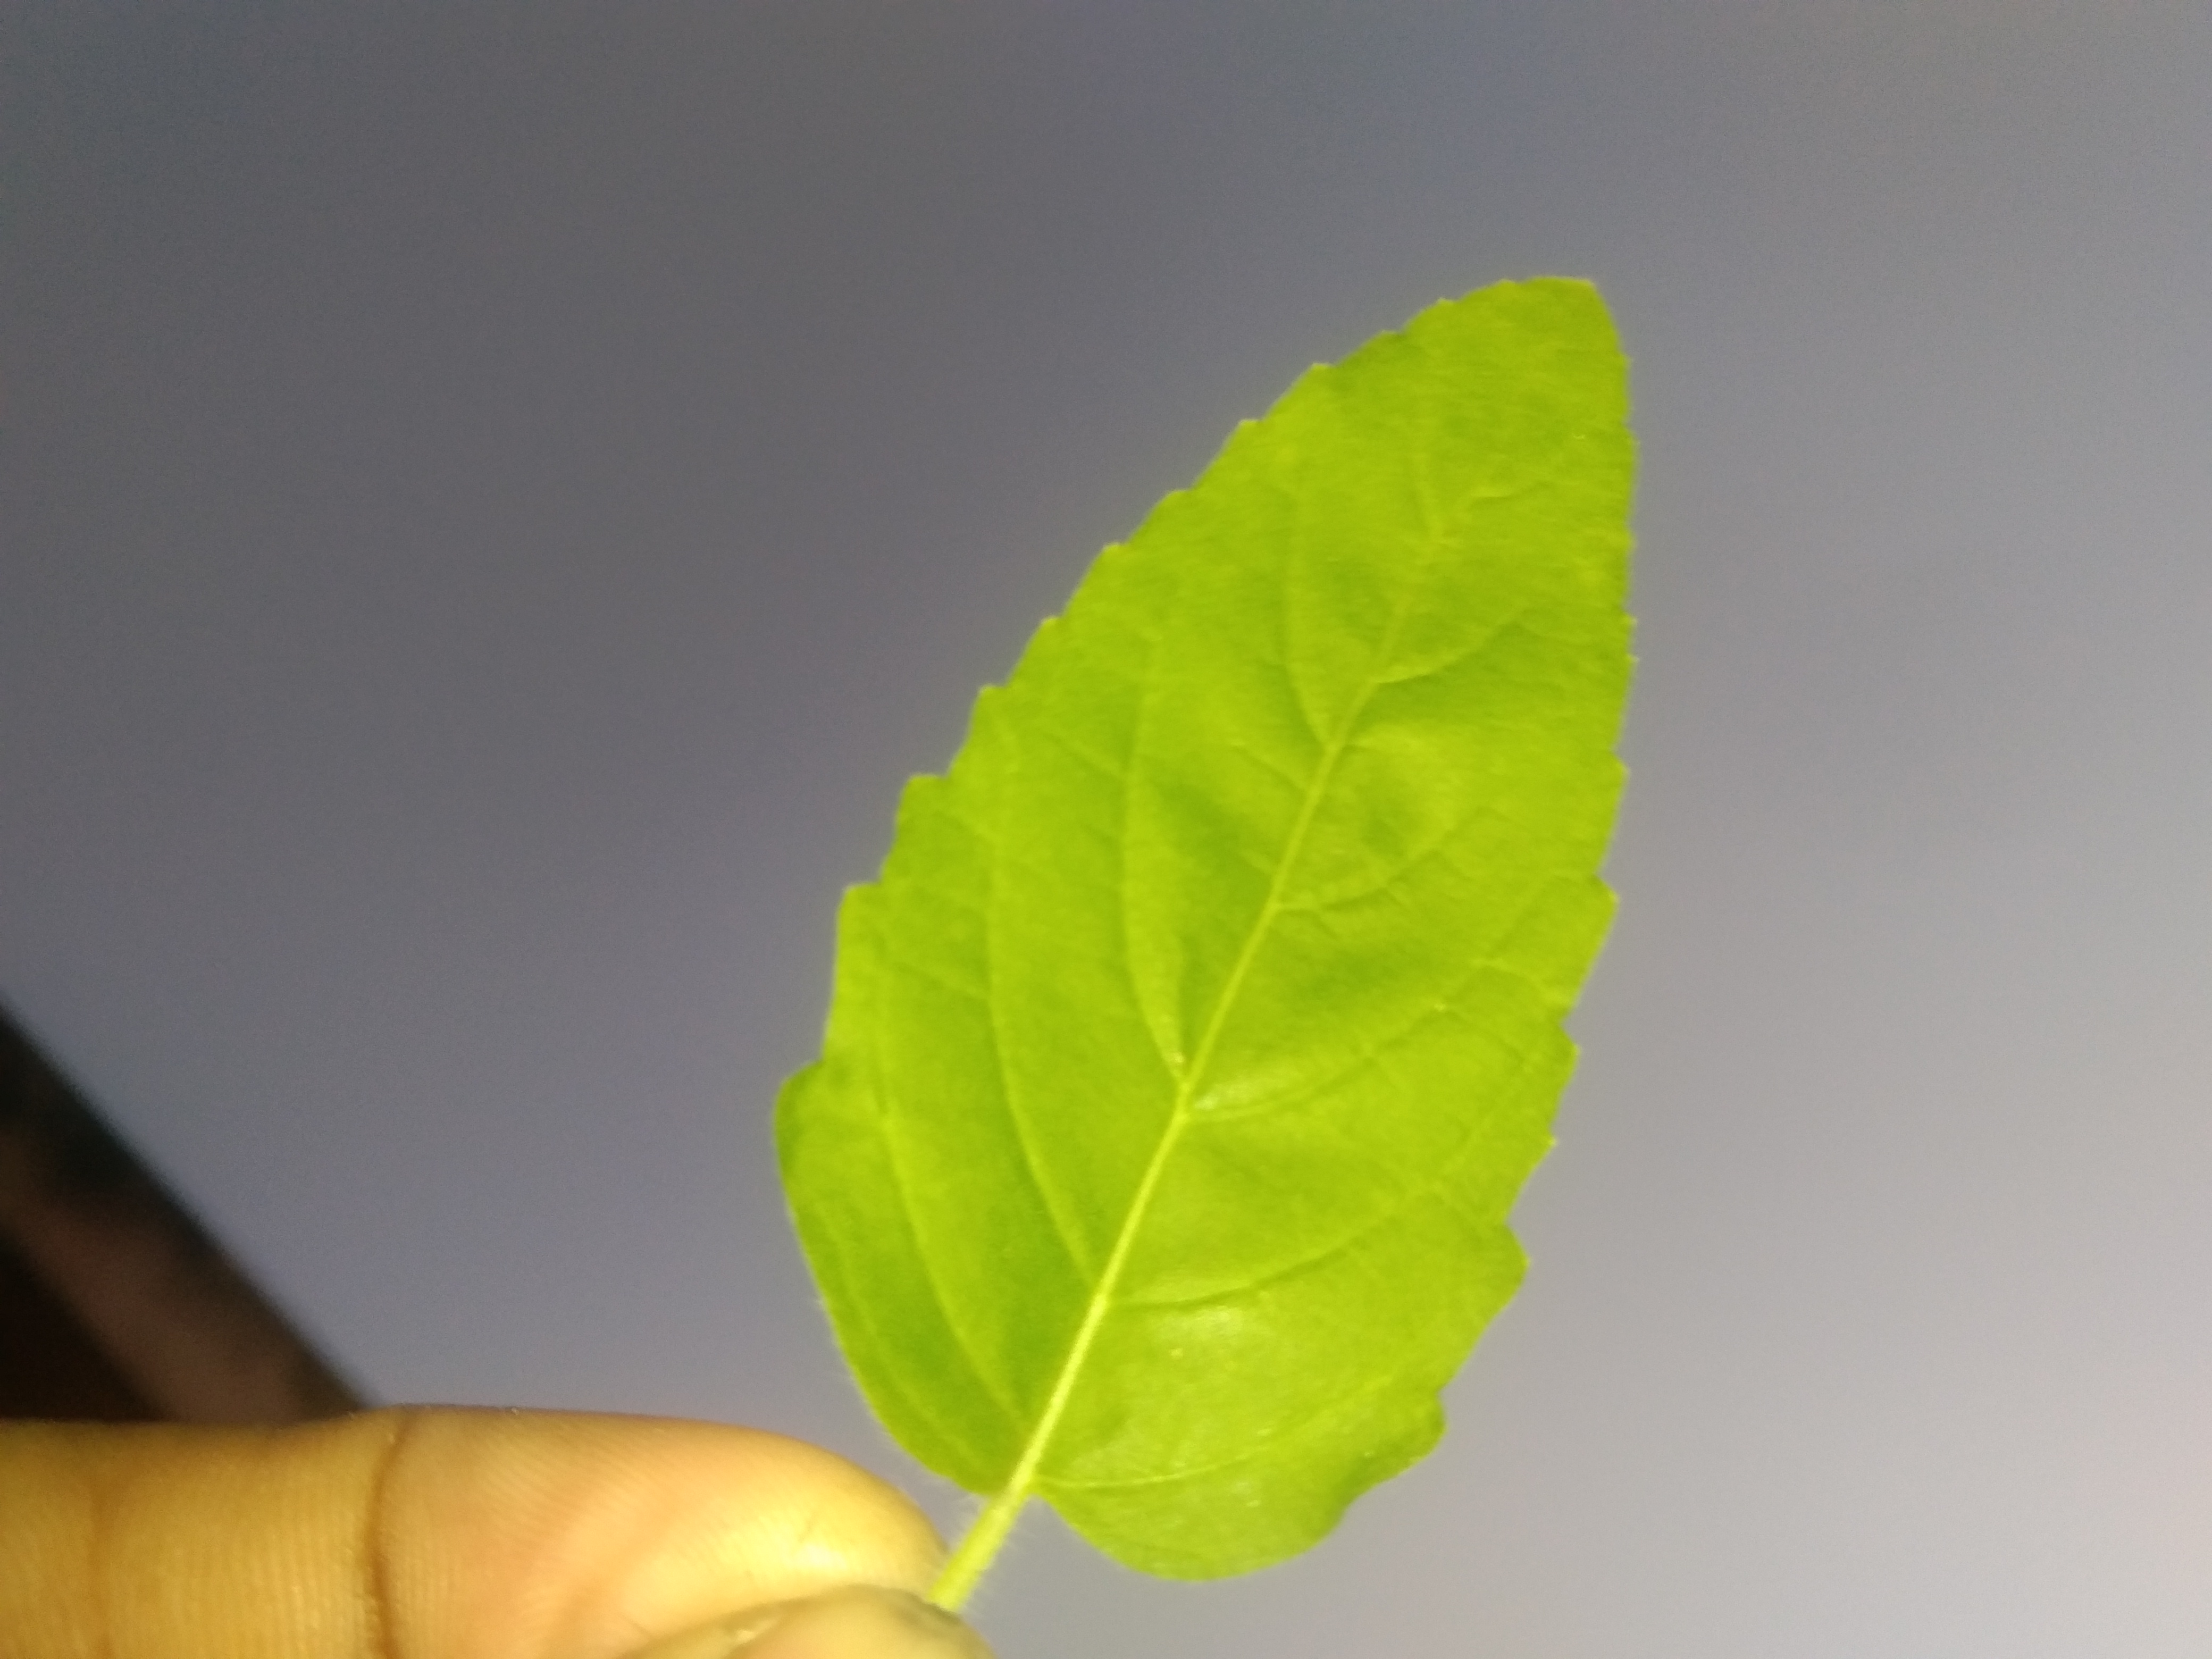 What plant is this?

tulshi
